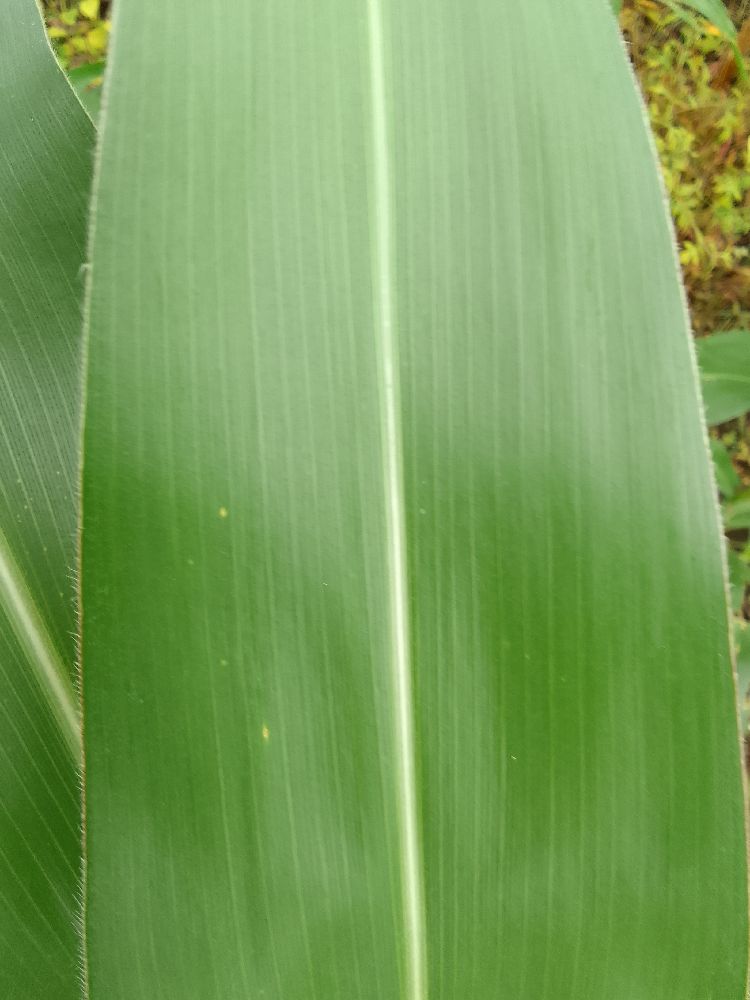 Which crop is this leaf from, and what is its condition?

maize, healthy
